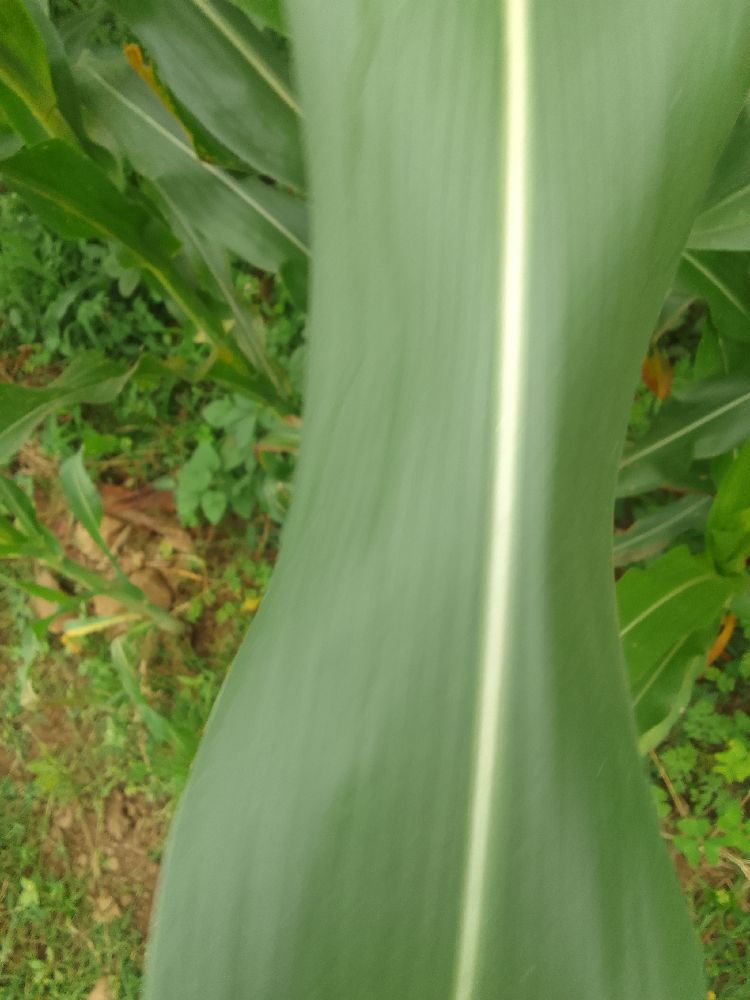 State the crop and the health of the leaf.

maize, healthy
